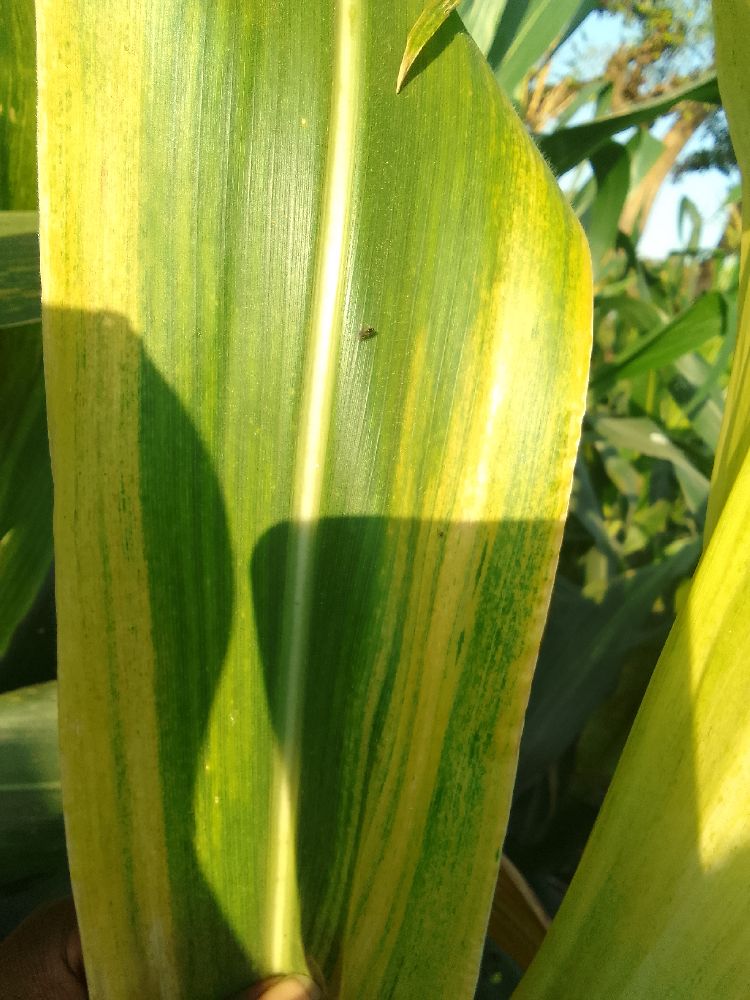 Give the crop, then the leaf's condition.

maize, maize lethal necrosis
